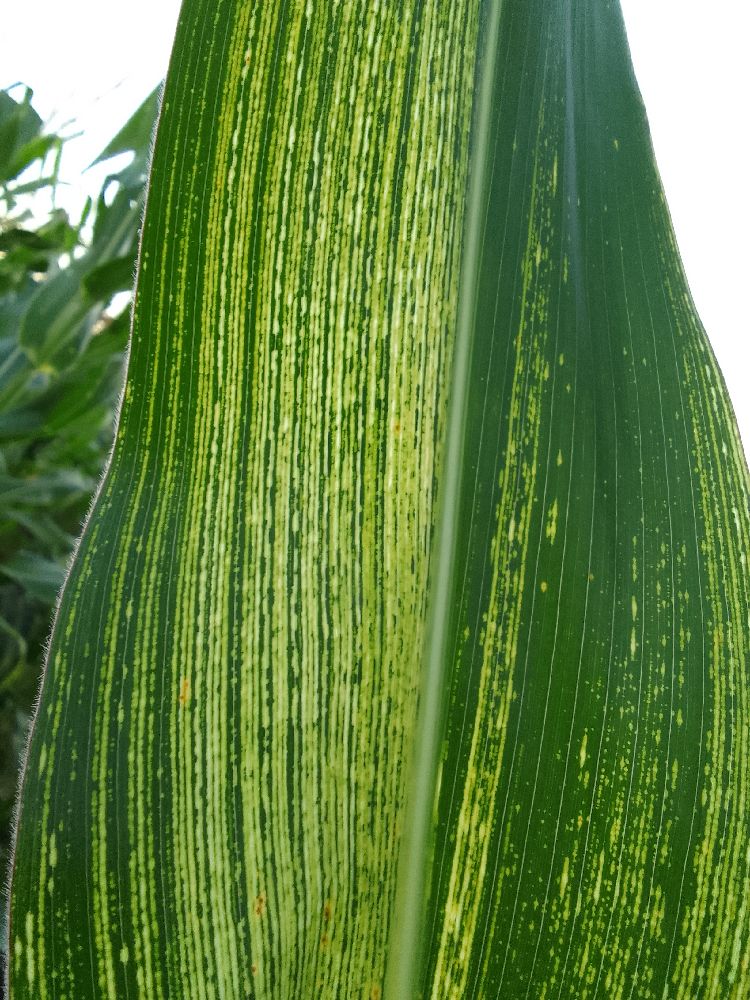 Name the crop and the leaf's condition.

maize, maize streak virus
